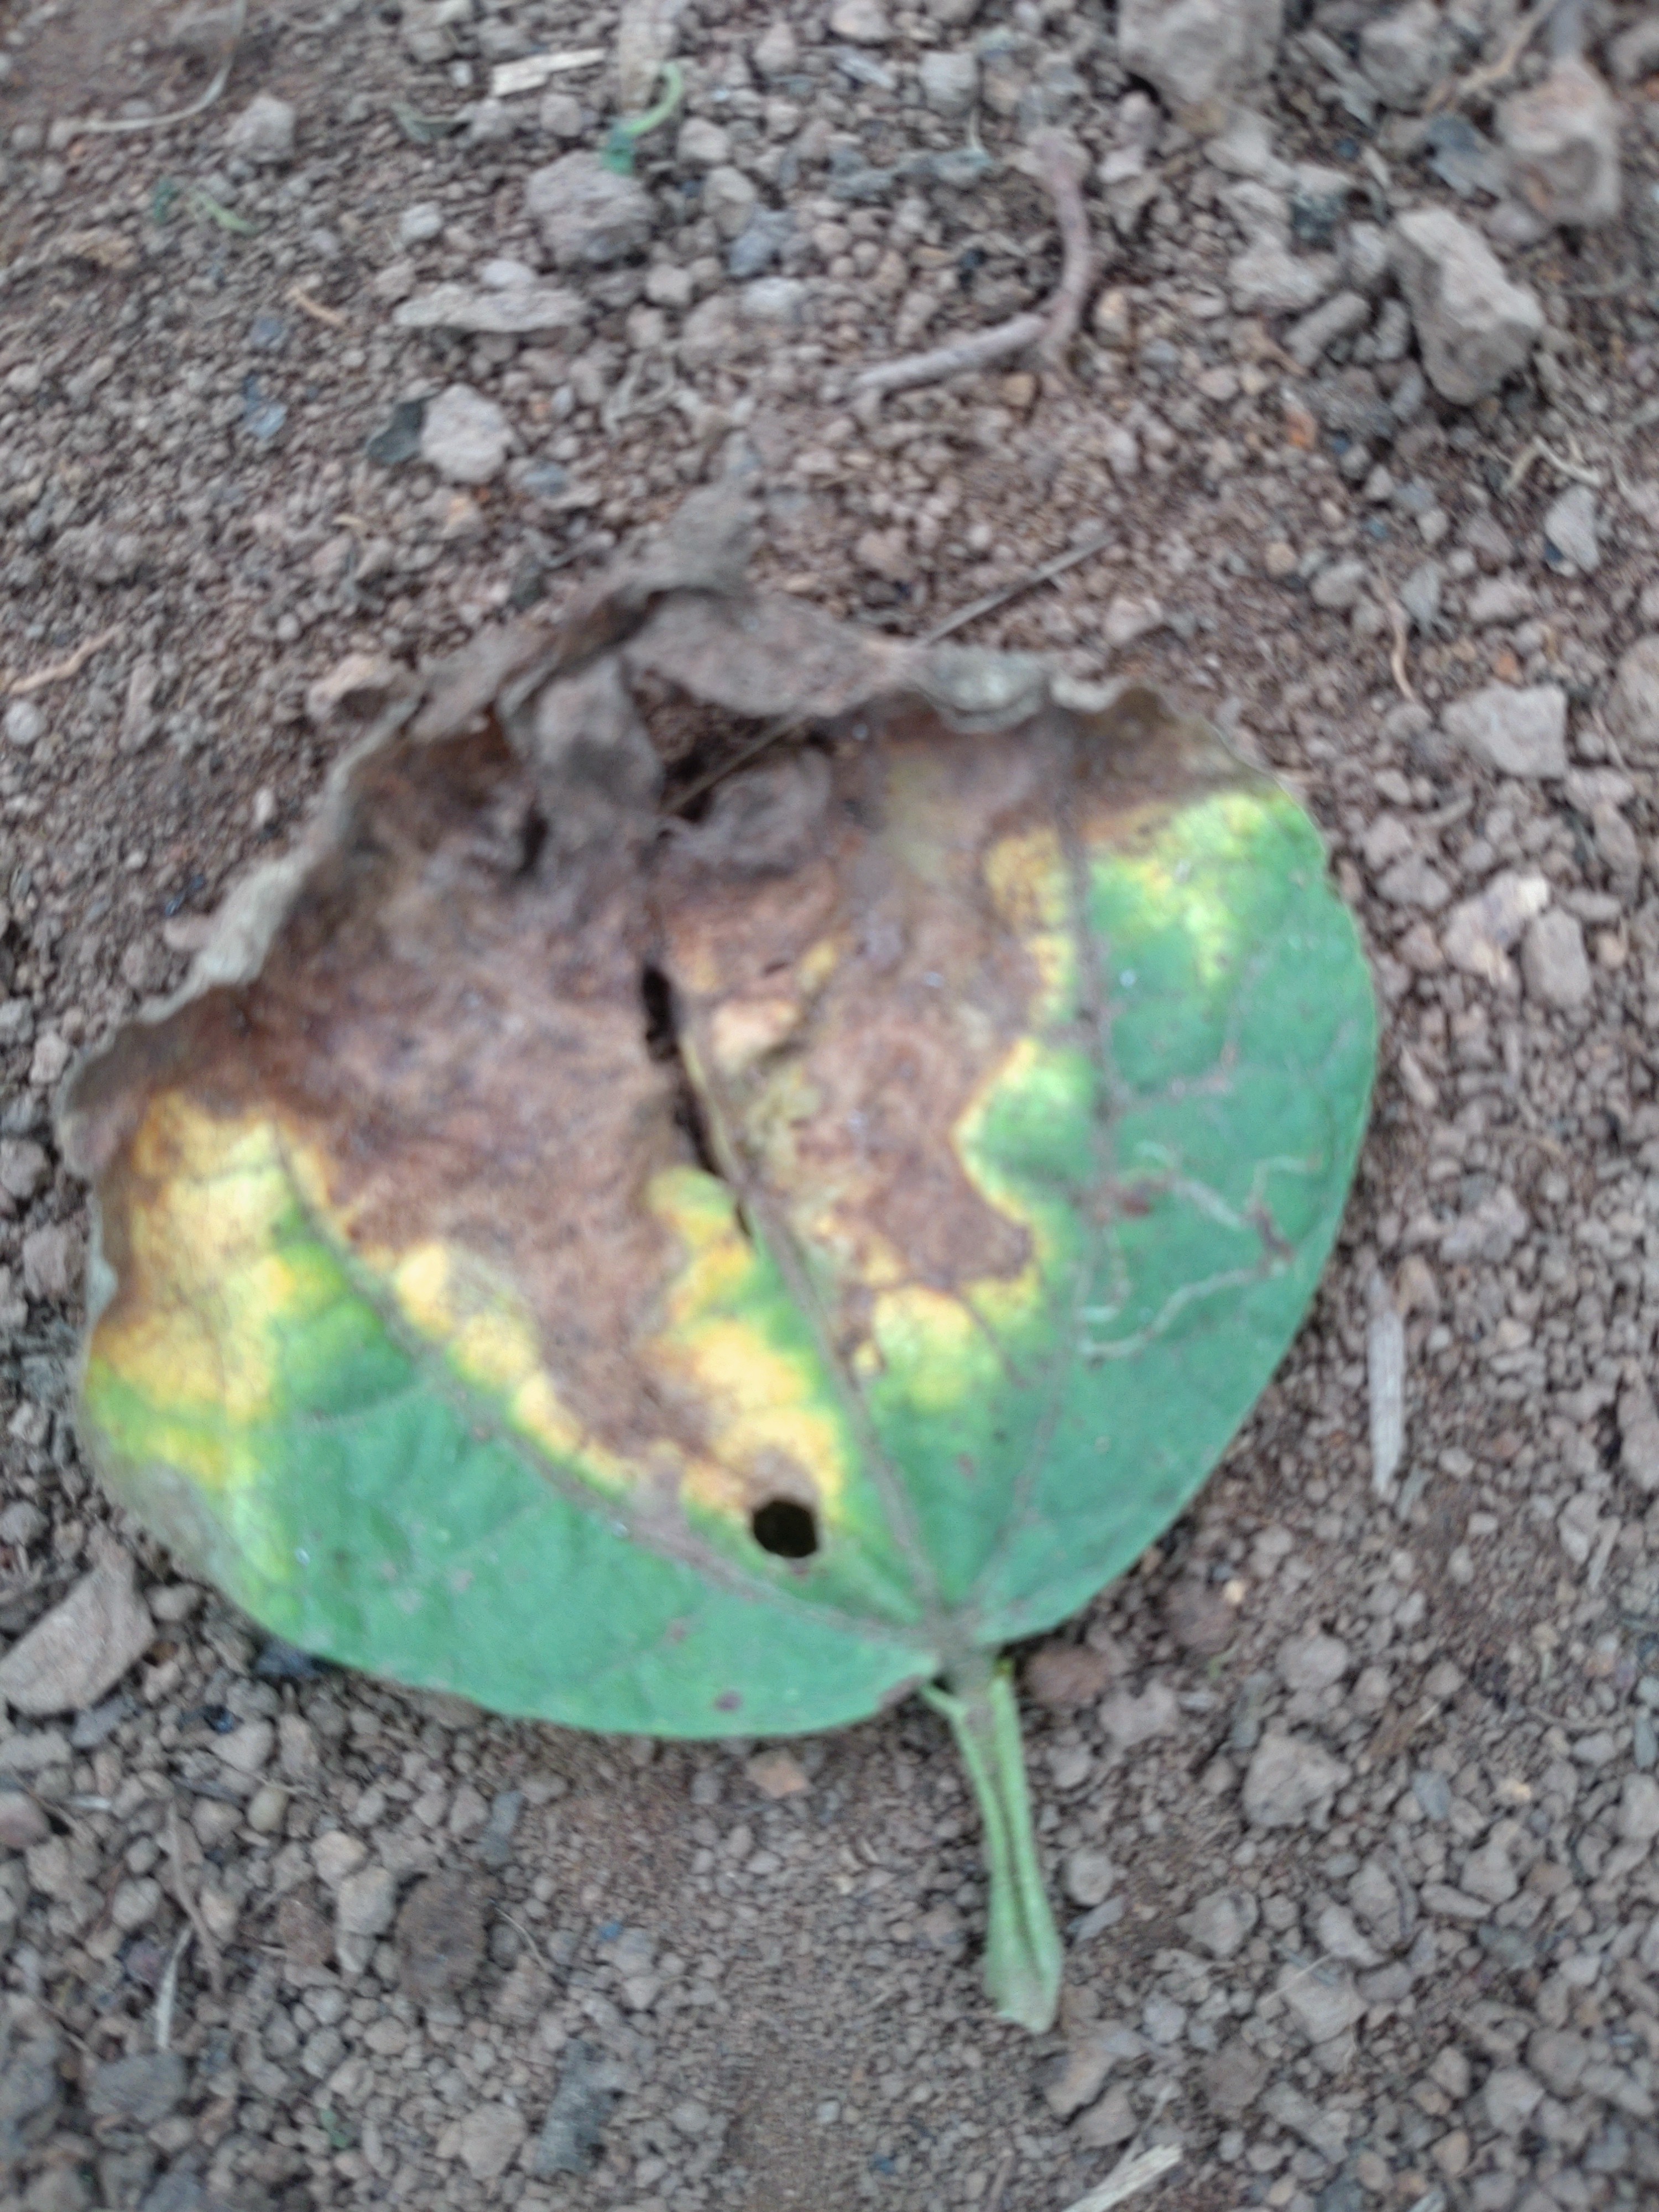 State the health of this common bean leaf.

anthracnose
